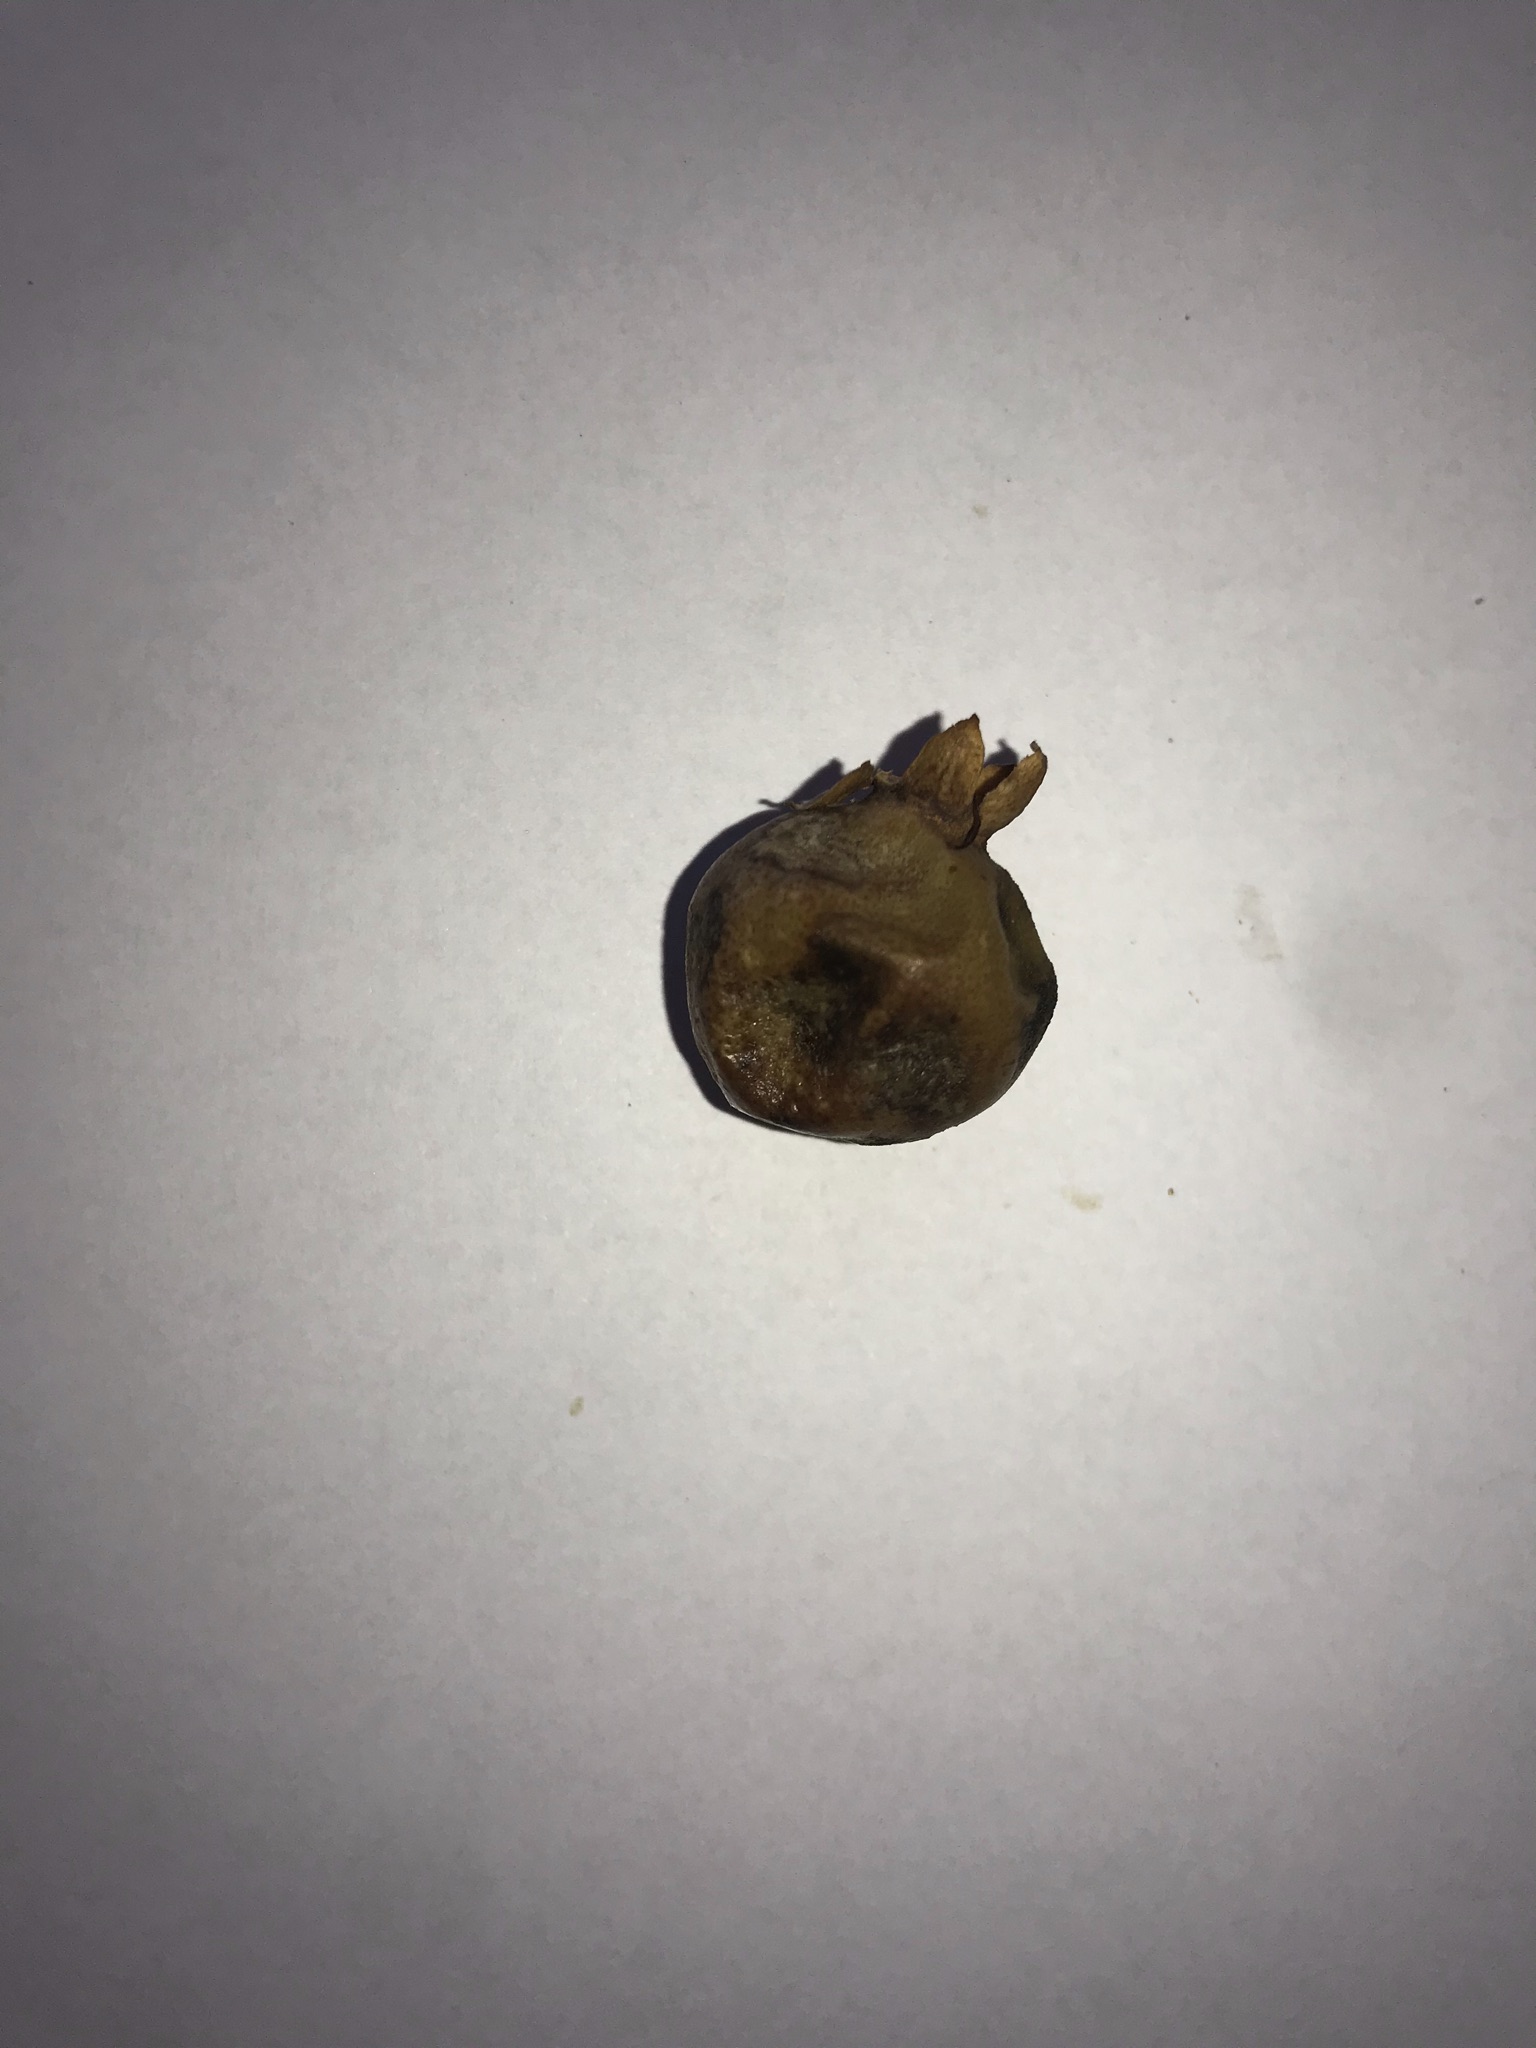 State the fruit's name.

gabiroba
